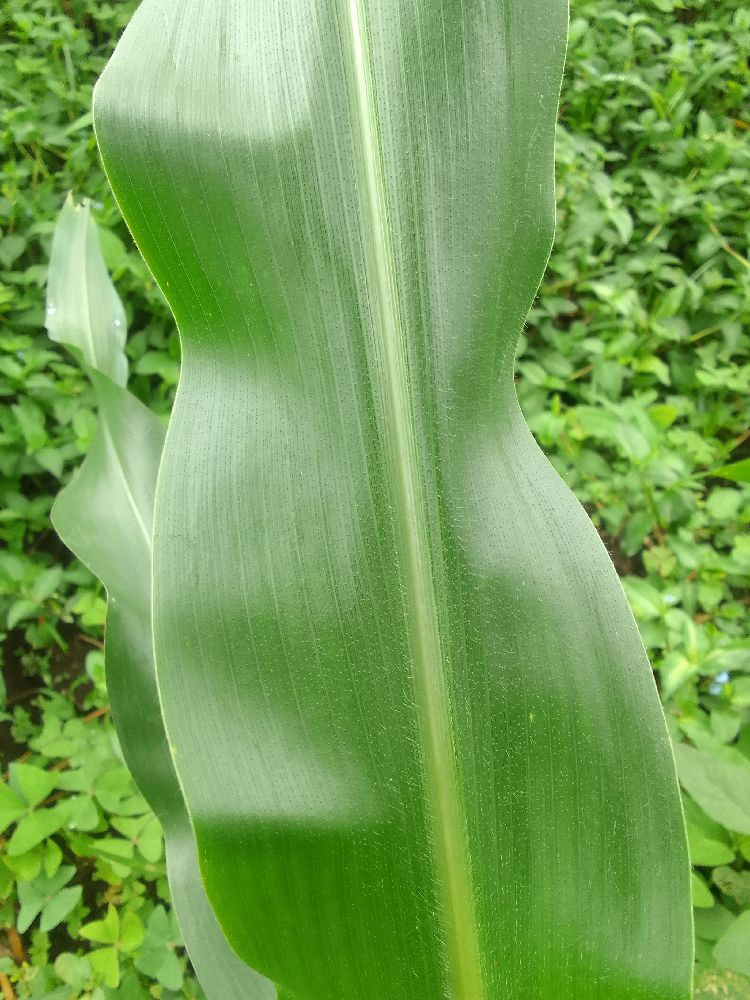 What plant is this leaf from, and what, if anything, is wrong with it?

maize, healthy
